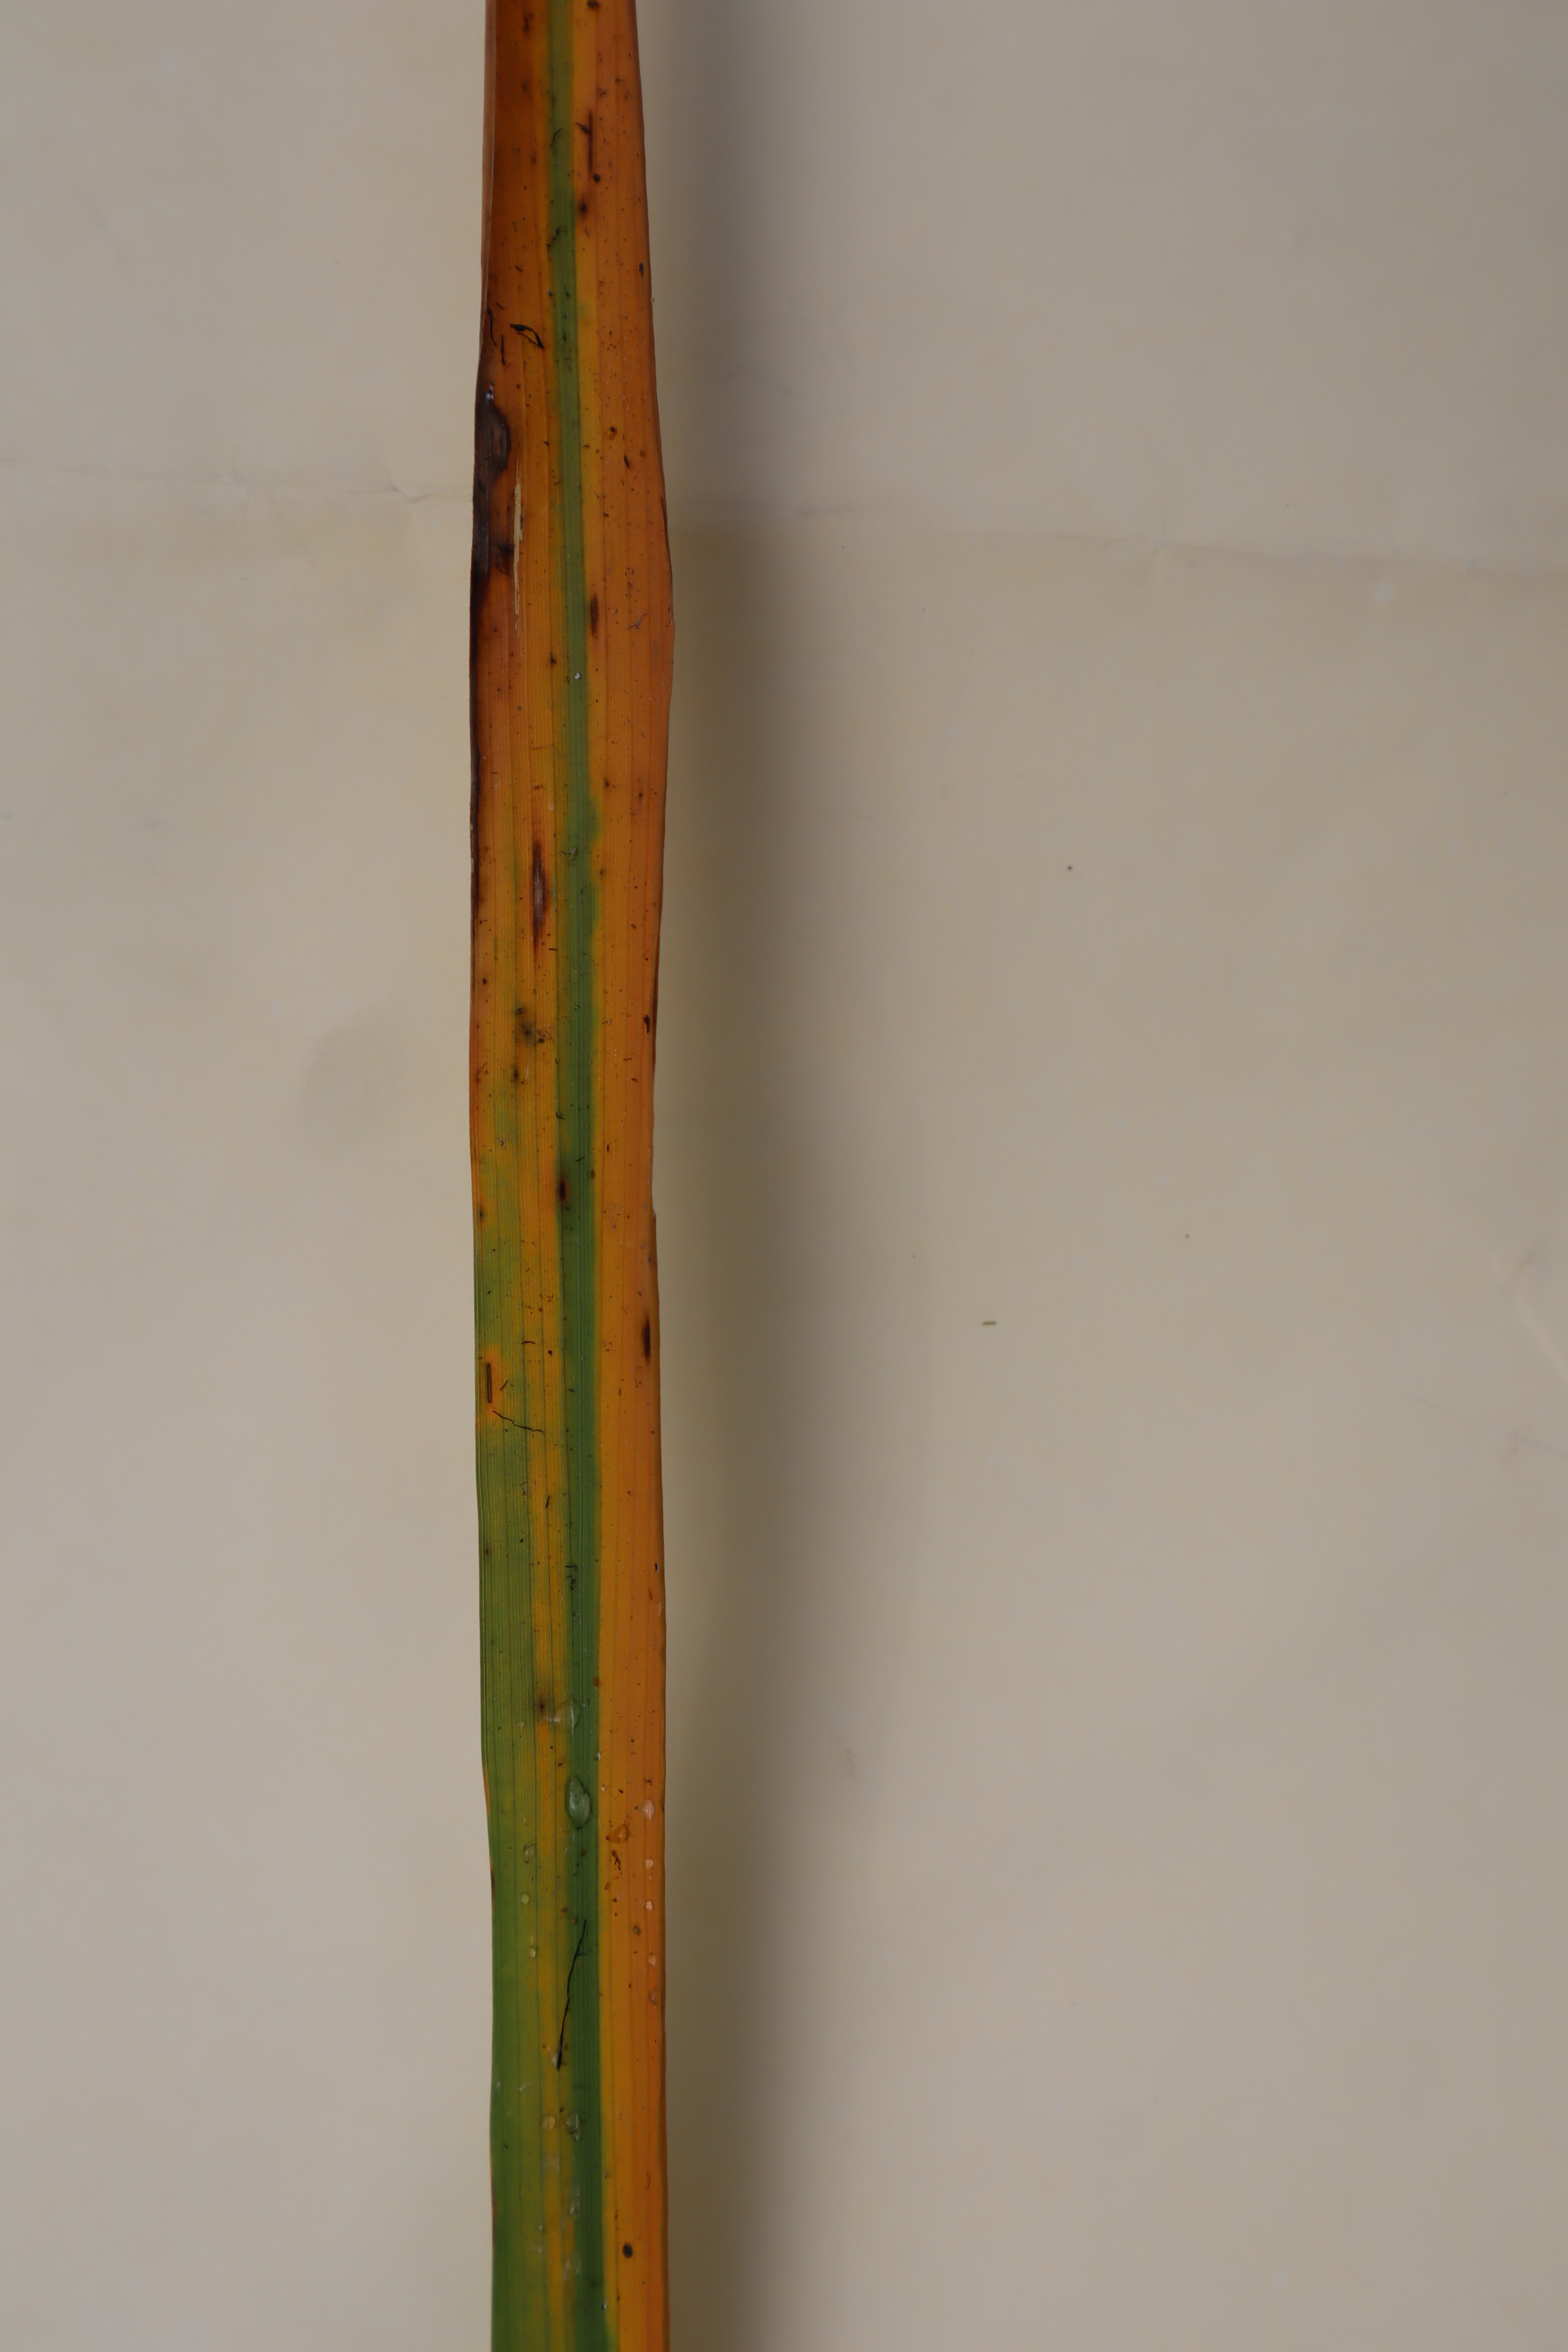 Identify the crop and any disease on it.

rice, tungro virus disease
